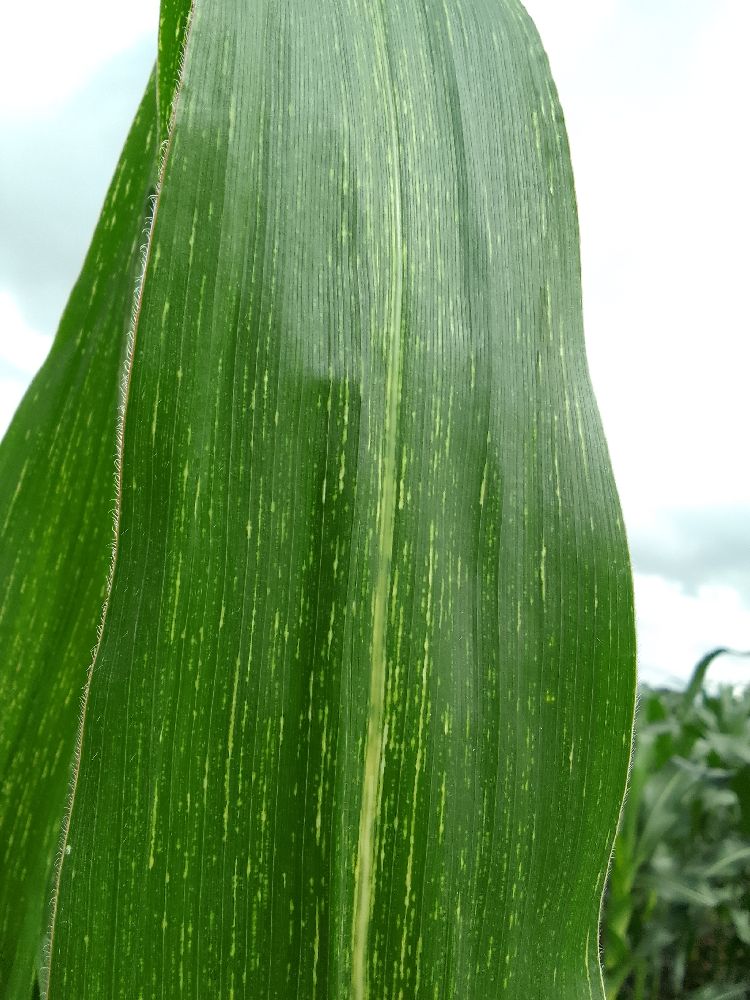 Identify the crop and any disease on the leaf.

maize, maize streak virus
